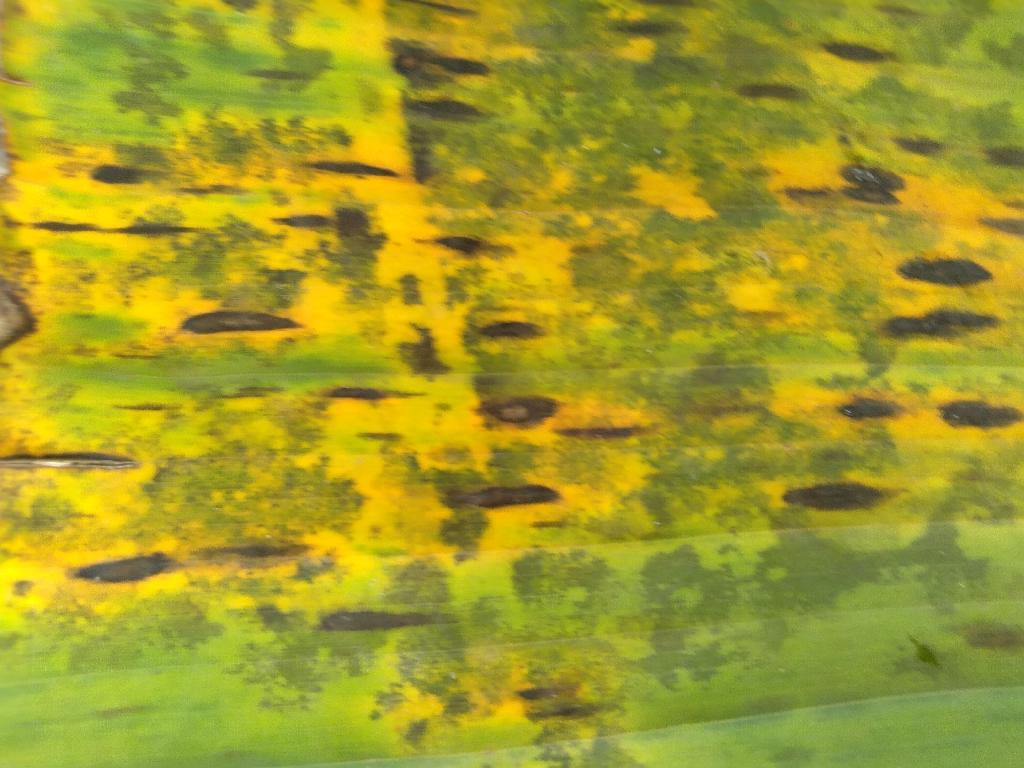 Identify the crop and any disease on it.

banana, black sigatoka
